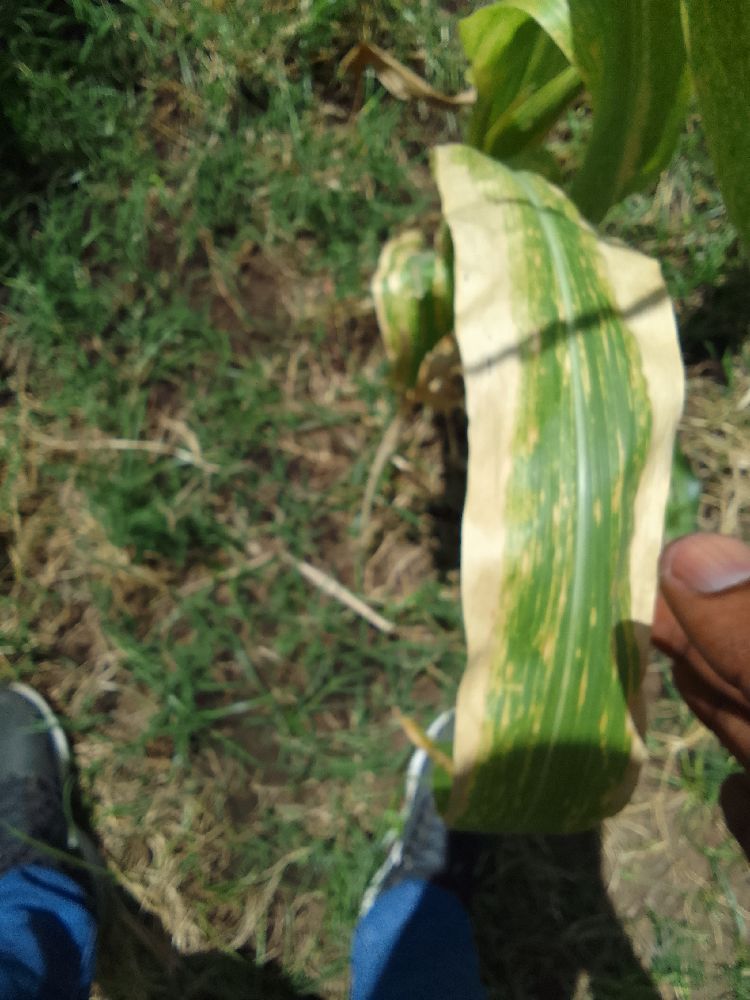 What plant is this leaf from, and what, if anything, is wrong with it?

maize, maize lethal necrosis
